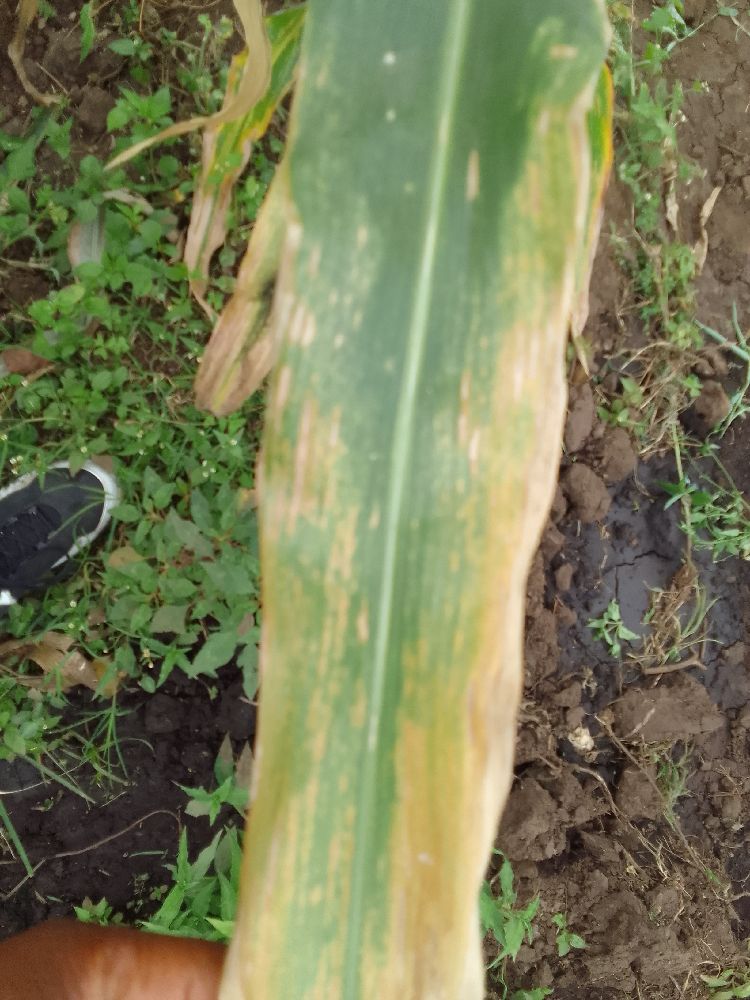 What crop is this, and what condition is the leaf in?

maize, maize lethal necrosis
